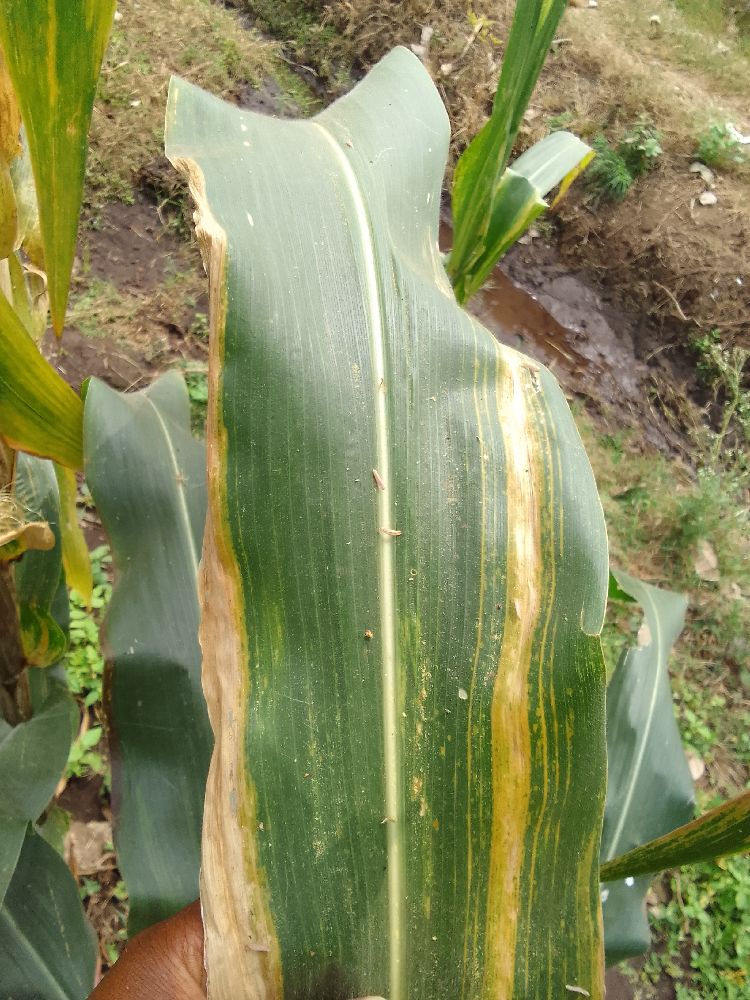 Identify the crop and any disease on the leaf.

maize, maize lethal necrosis
